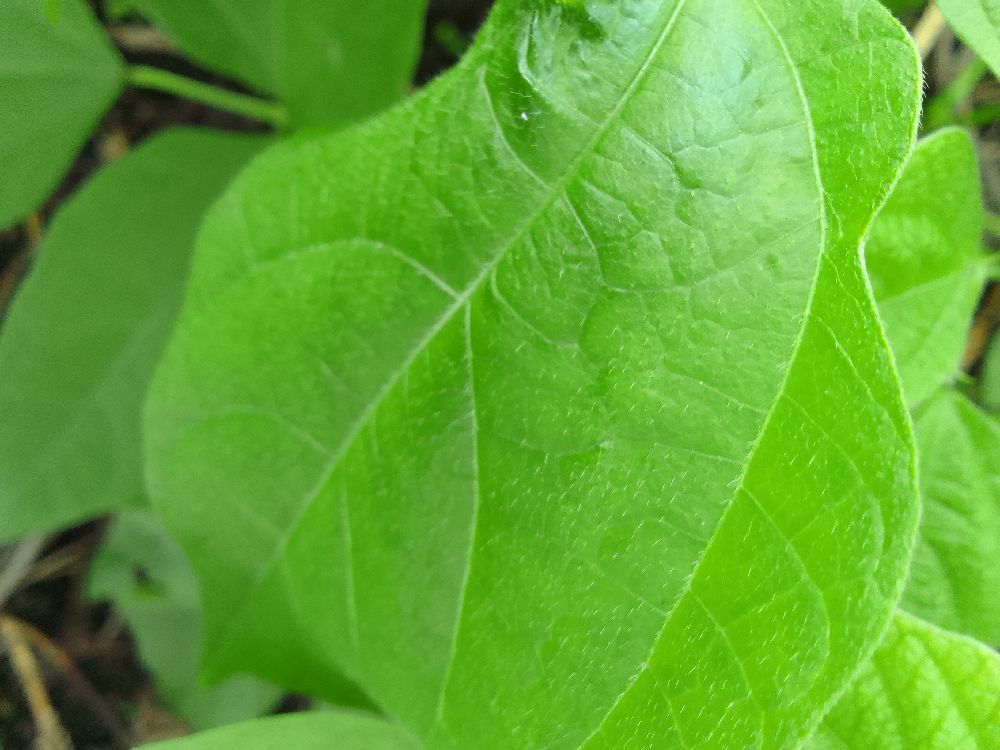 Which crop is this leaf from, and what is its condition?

common bean, healthy
